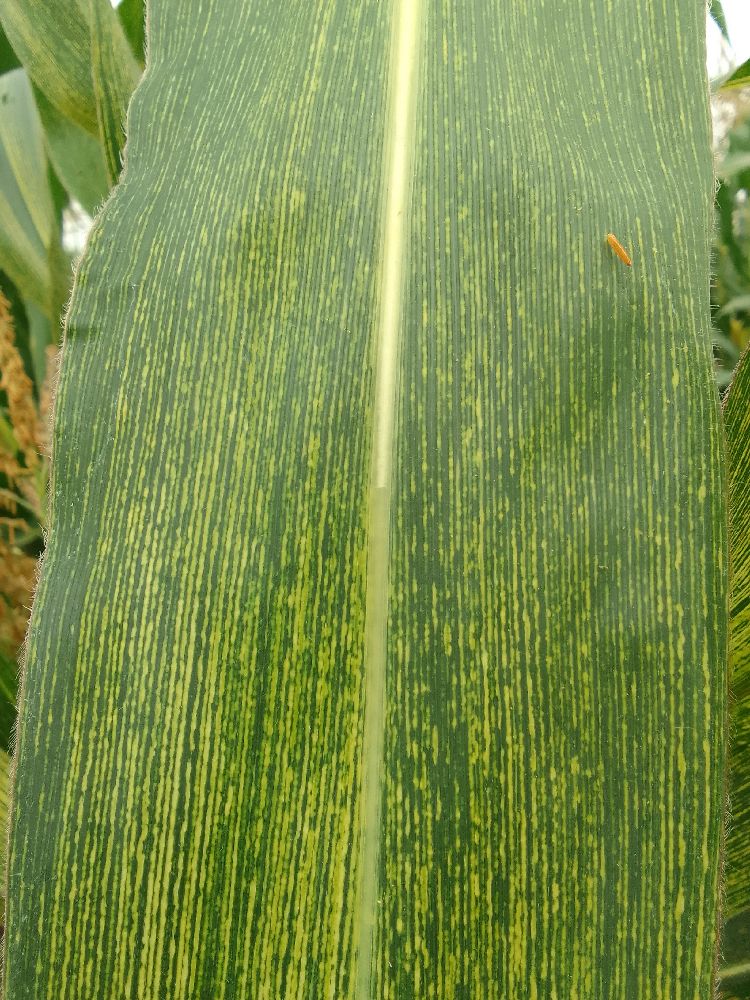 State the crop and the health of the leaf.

maize, maize streak virus
